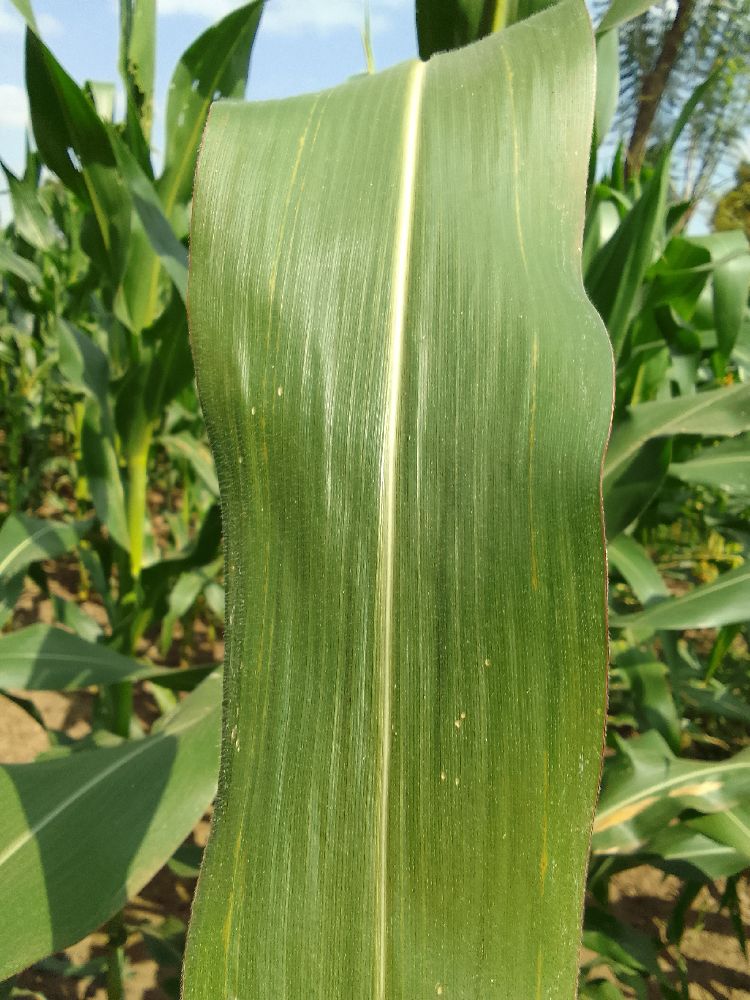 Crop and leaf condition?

maize, healthy
